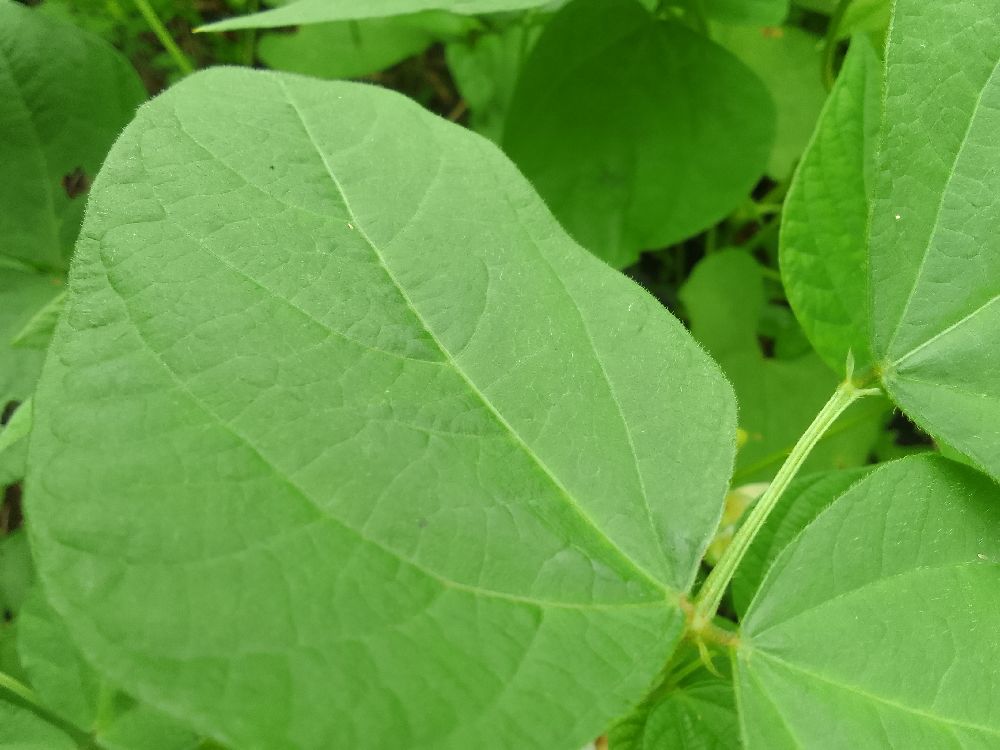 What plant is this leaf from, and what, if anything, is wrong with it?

common bean, healthy
